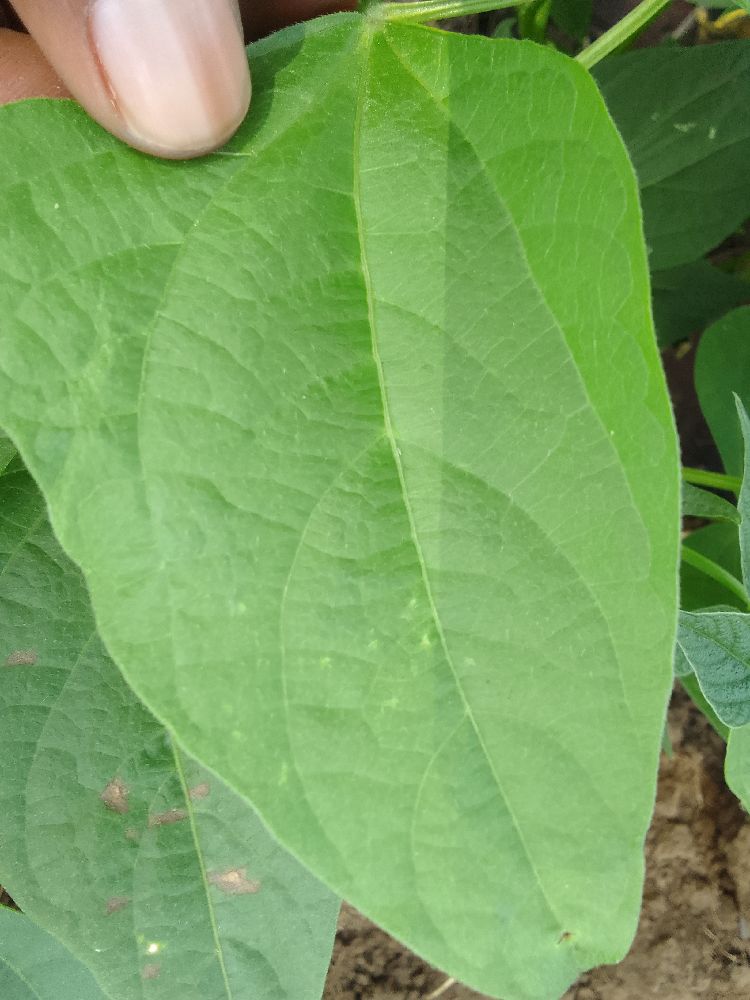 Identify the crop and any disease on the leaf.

common bean, healthy
